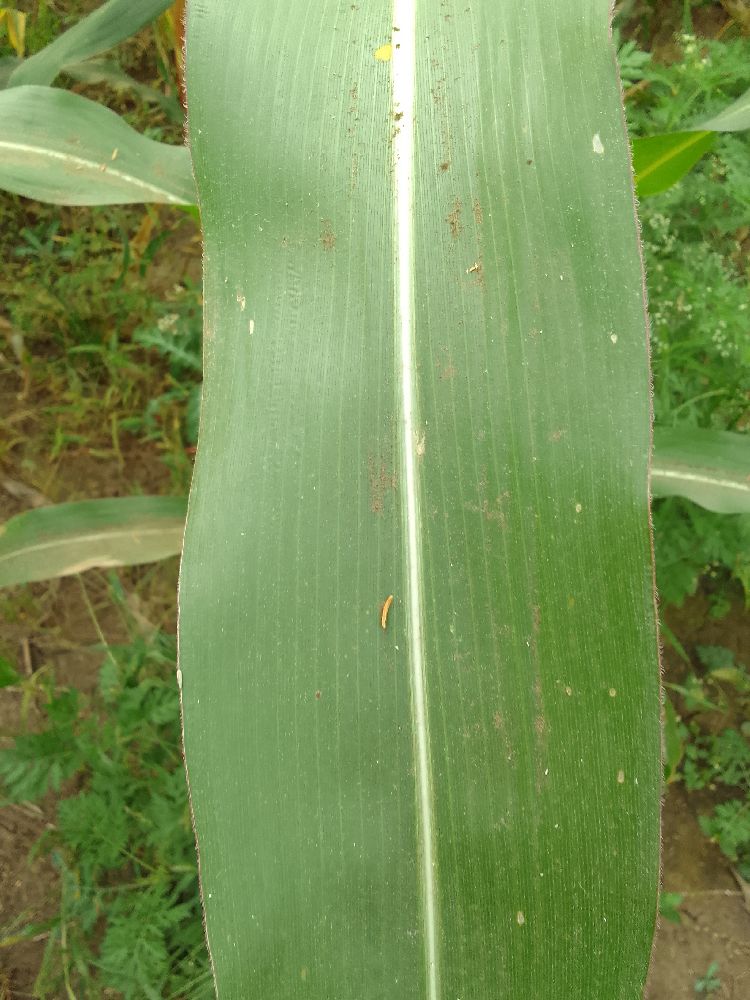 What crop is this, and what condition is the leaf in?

maize, healthy
